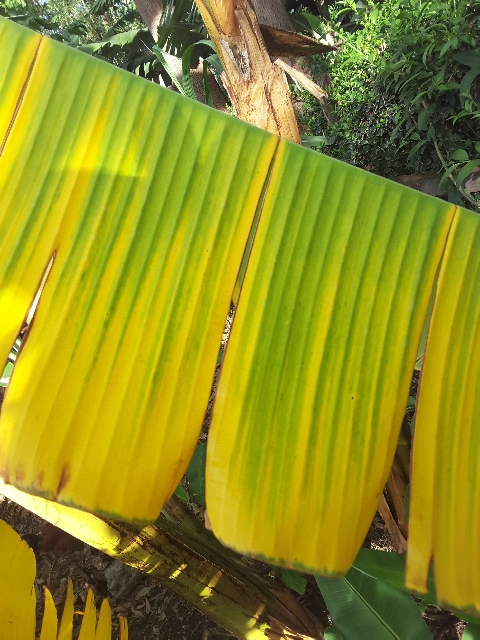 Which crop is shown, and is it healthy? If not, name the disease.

banana, fusarium wilt race 1
